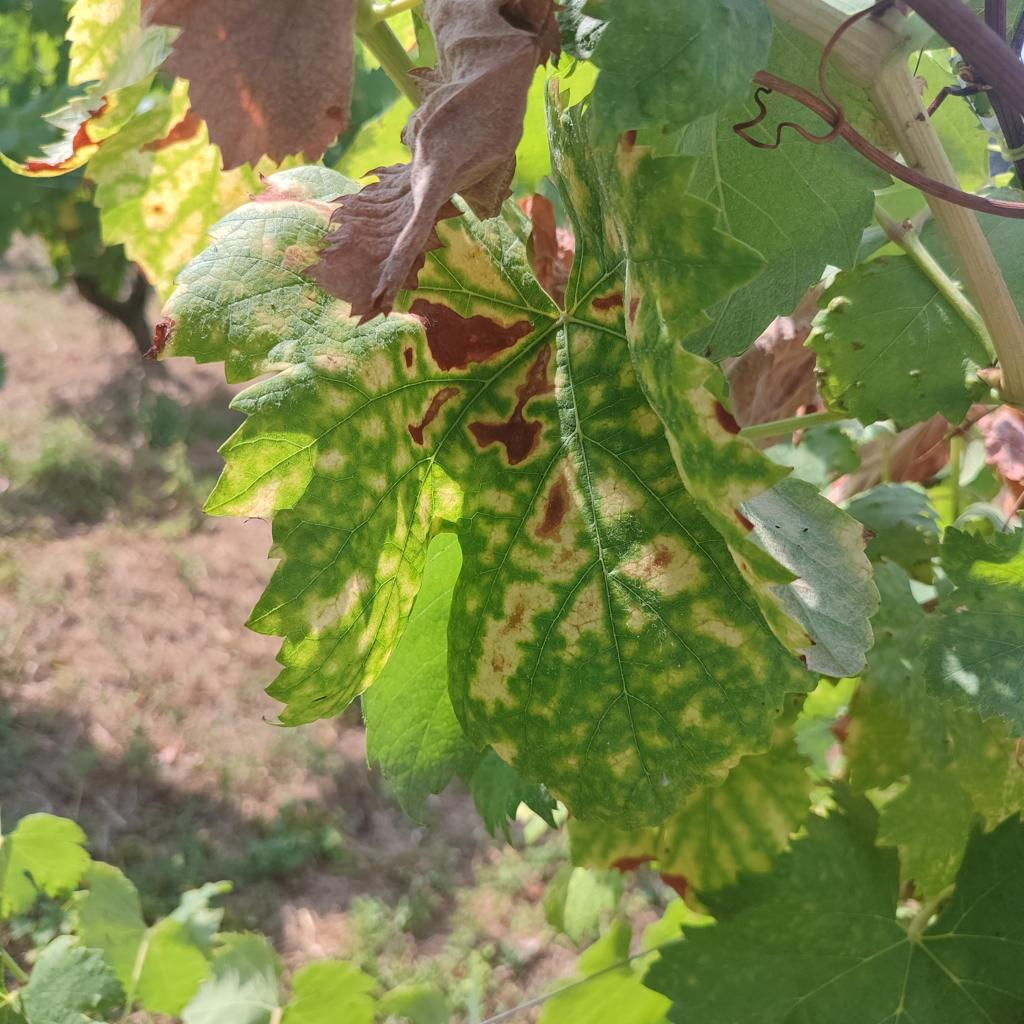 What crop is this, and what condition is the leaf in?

grapevine, esca complex
